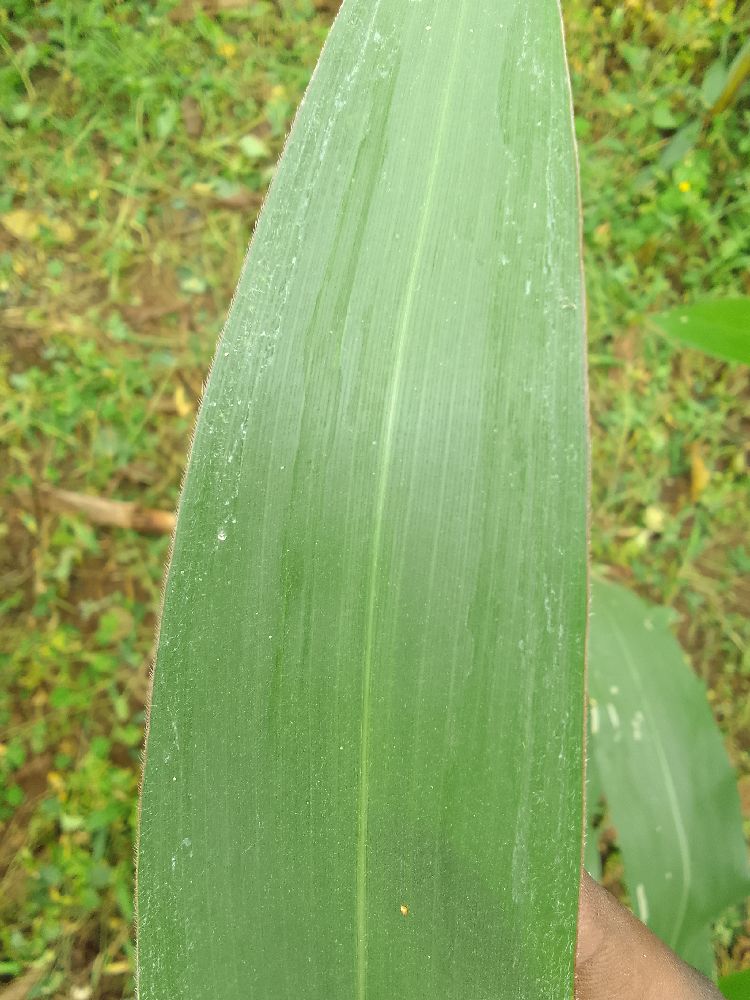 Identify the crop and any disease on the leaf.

maize, healthy
